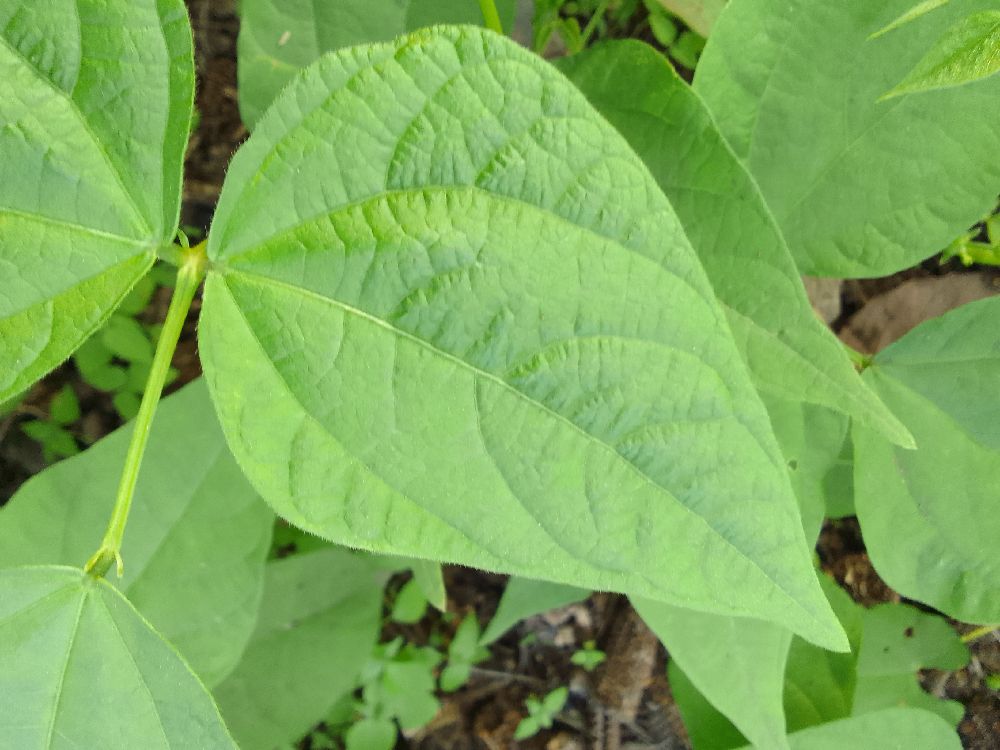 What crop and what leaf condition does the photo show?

common bean, healthy
